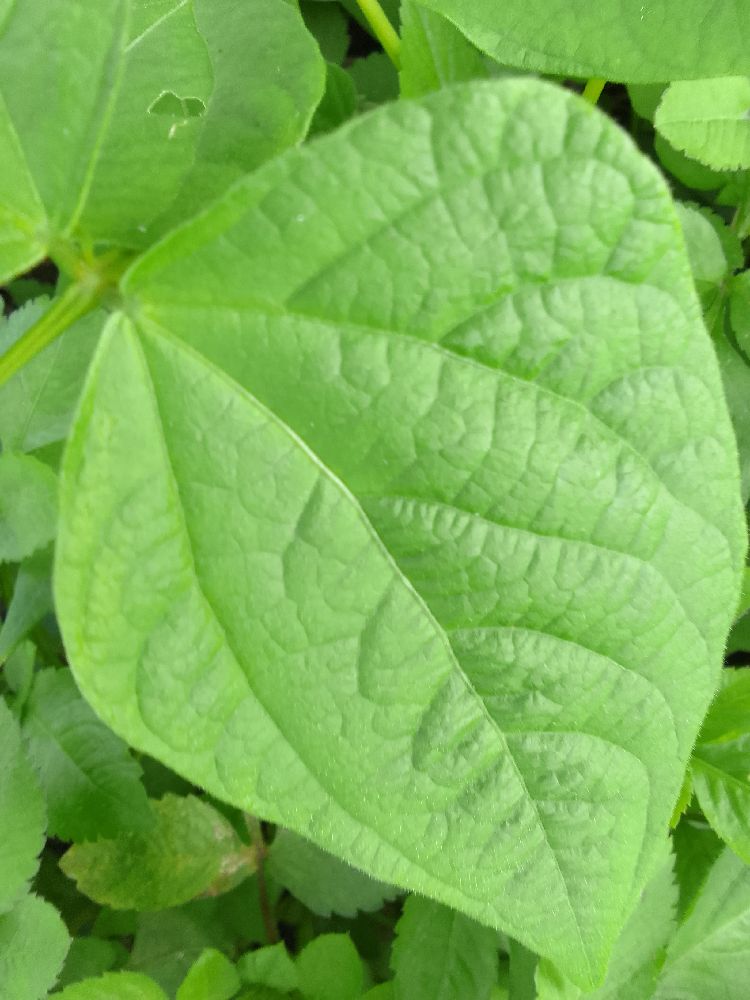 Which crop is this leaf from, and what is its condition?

common bean, healthy
